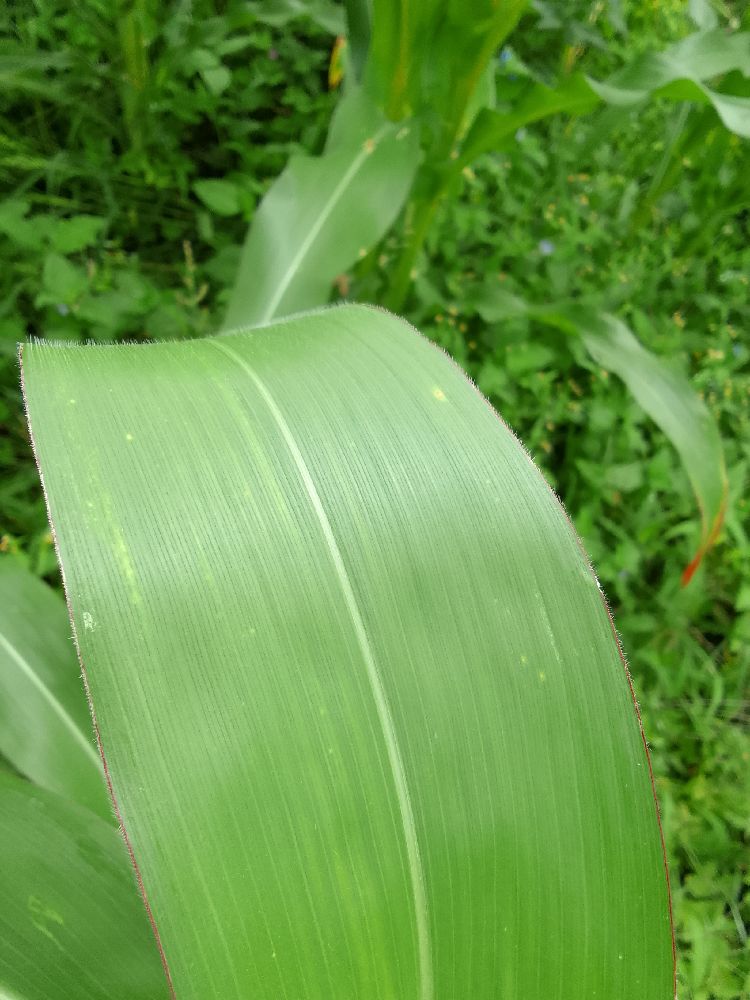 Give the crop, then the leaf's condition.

maize, healthy
